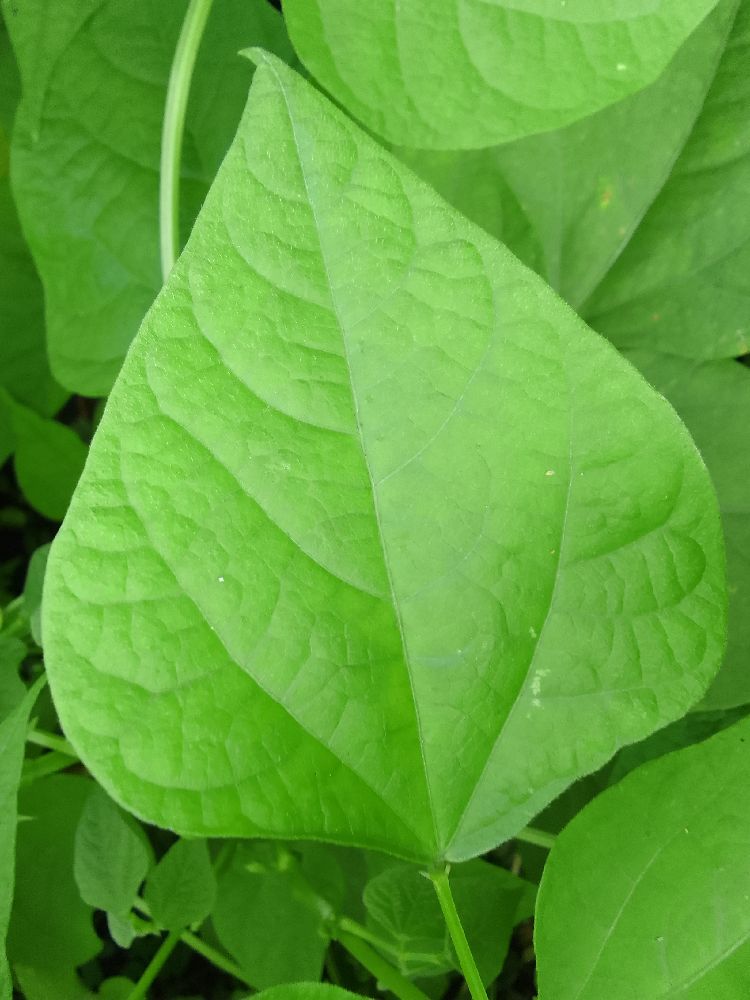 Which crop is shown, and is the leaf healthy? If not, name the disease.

common bean, healthy
